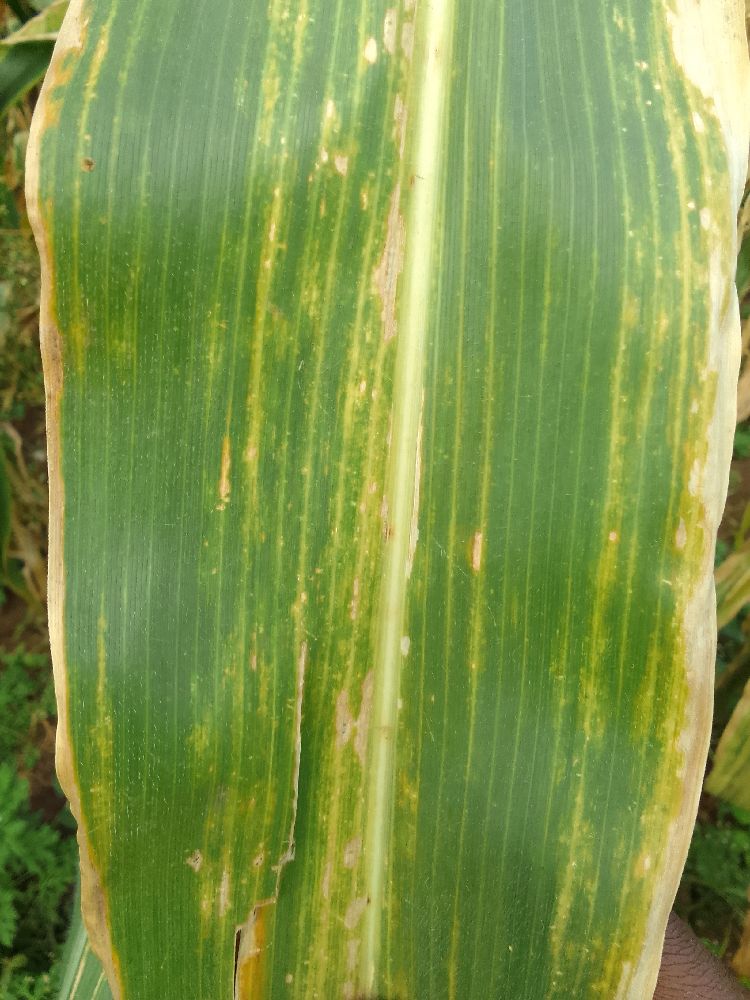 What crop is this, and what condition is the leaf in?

maize, maize lethal necrosis
